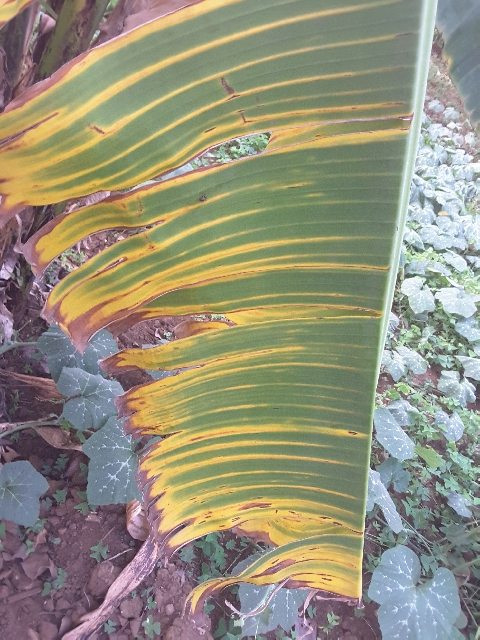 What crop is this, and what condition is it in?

banana, fusarium wilt race 1
